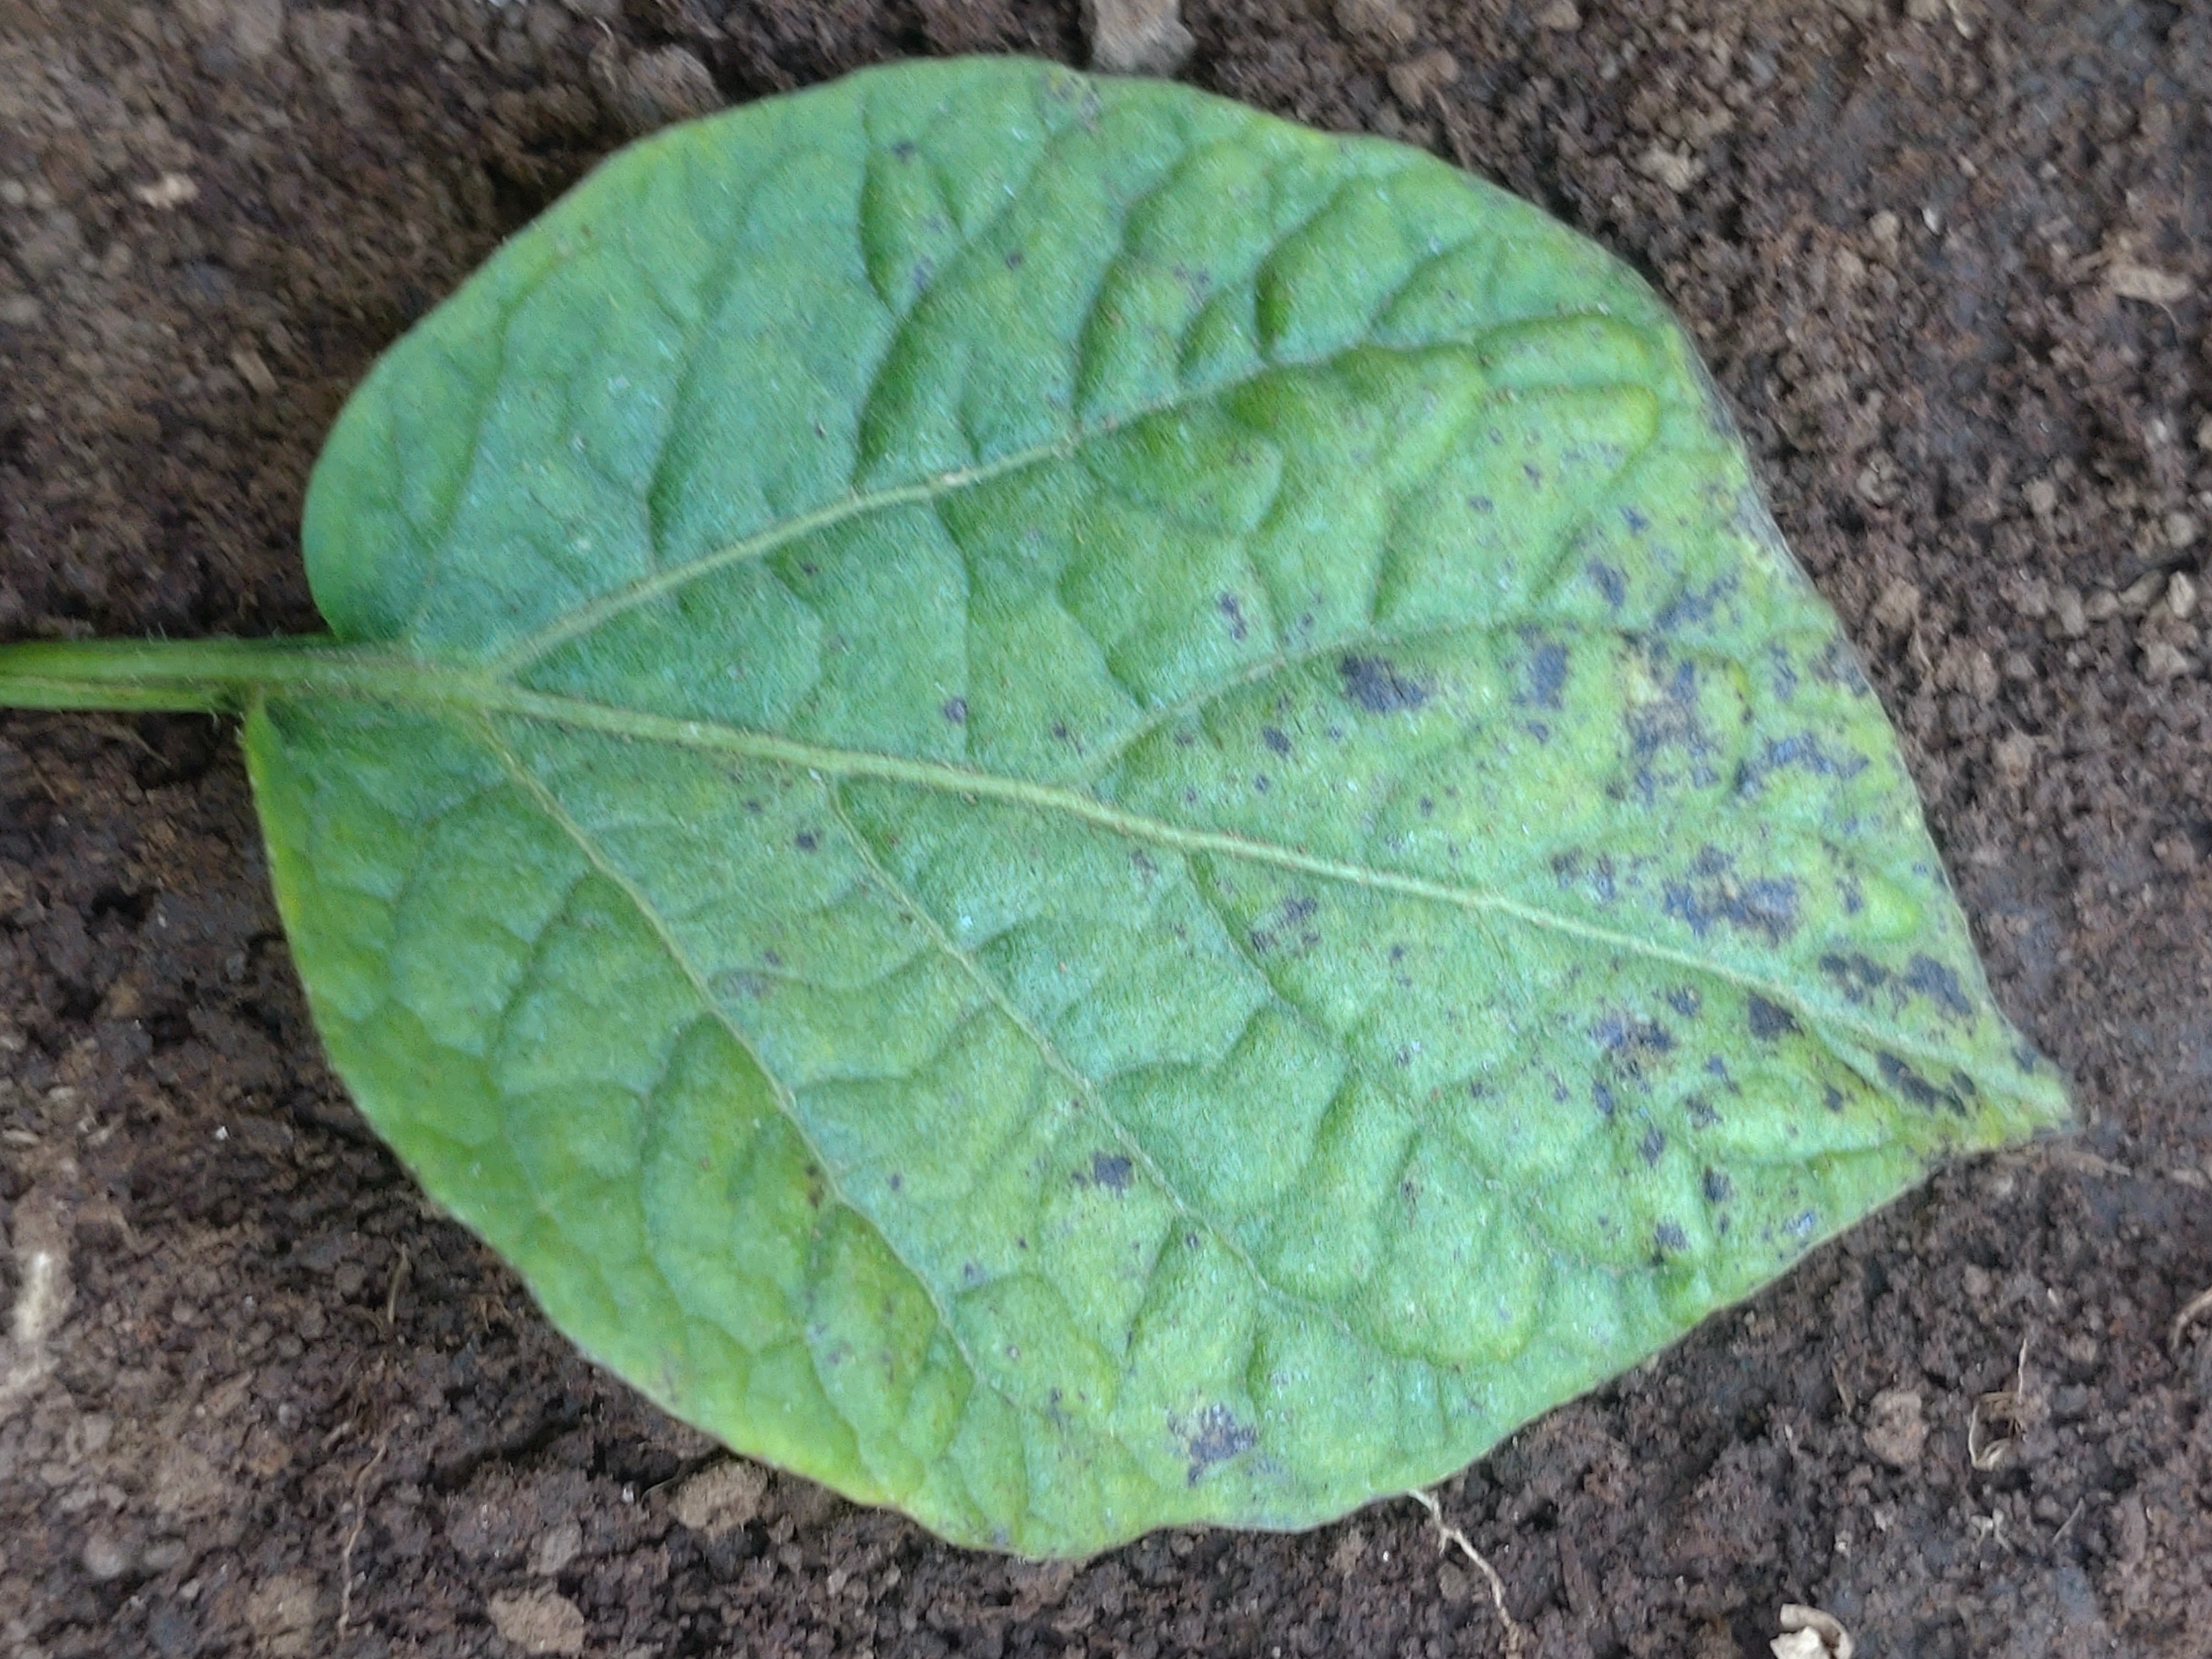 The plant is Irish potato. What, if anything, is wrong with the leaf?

late blight
